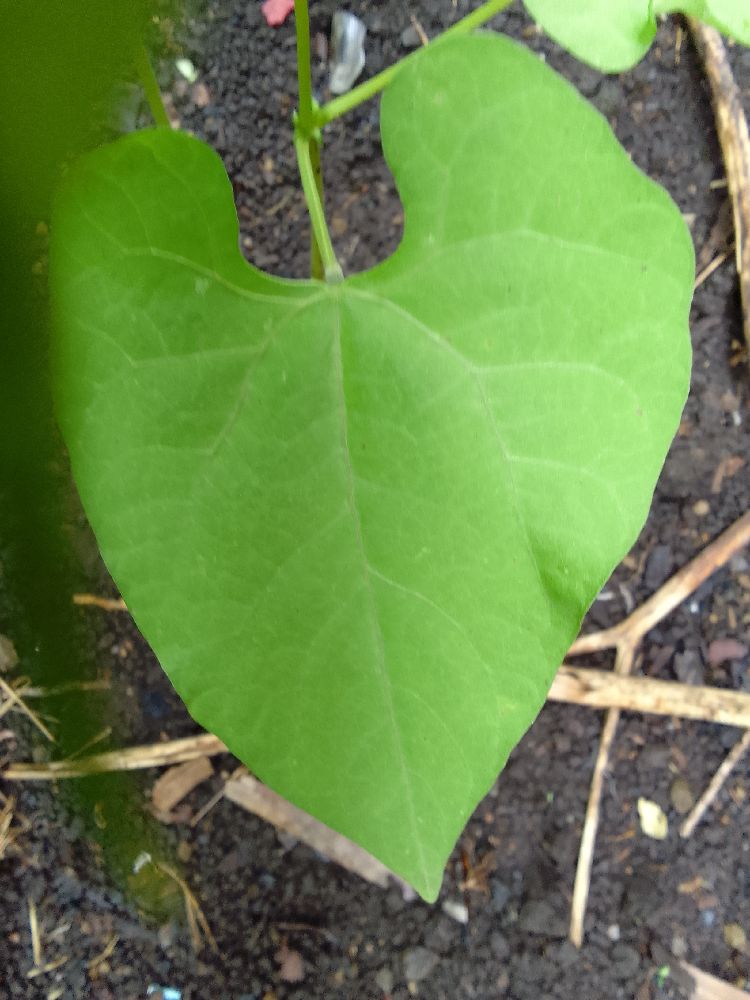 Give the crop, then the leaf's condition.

common bean, healthy
